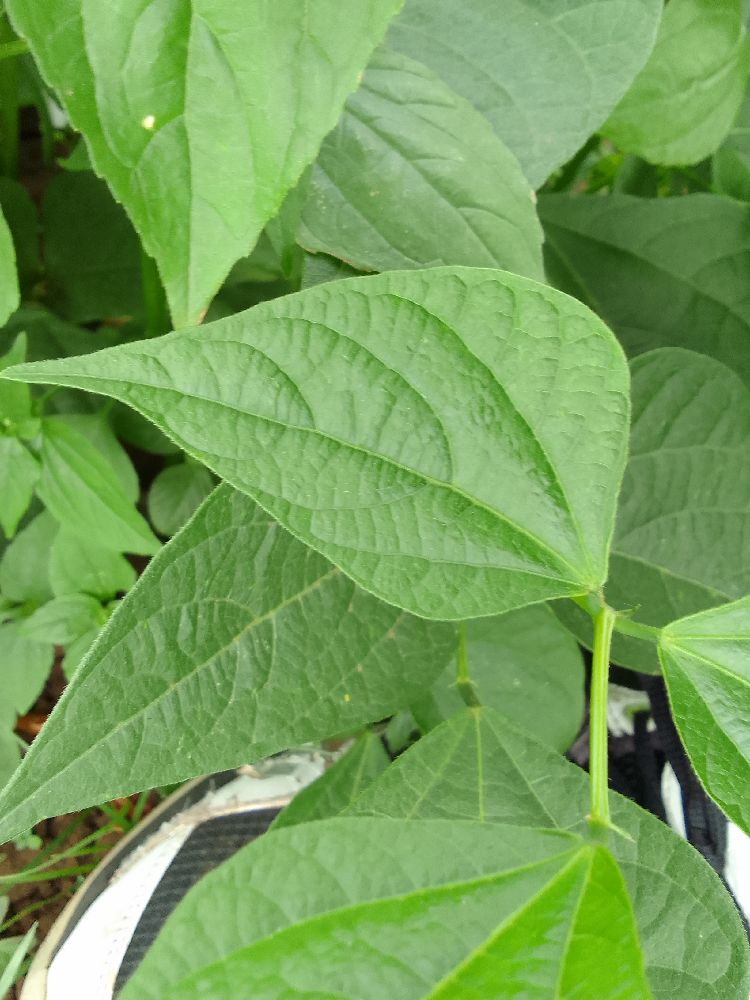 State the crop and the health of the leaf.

common bean, healthy
